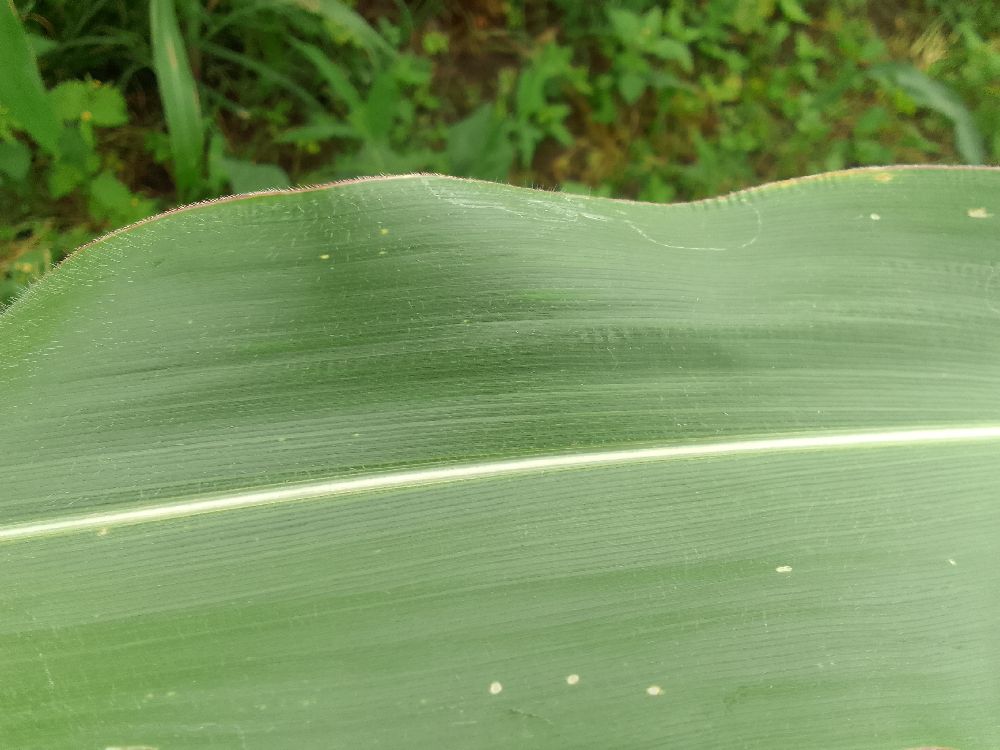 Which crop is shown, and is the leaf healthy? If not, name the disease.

maize, healthy
